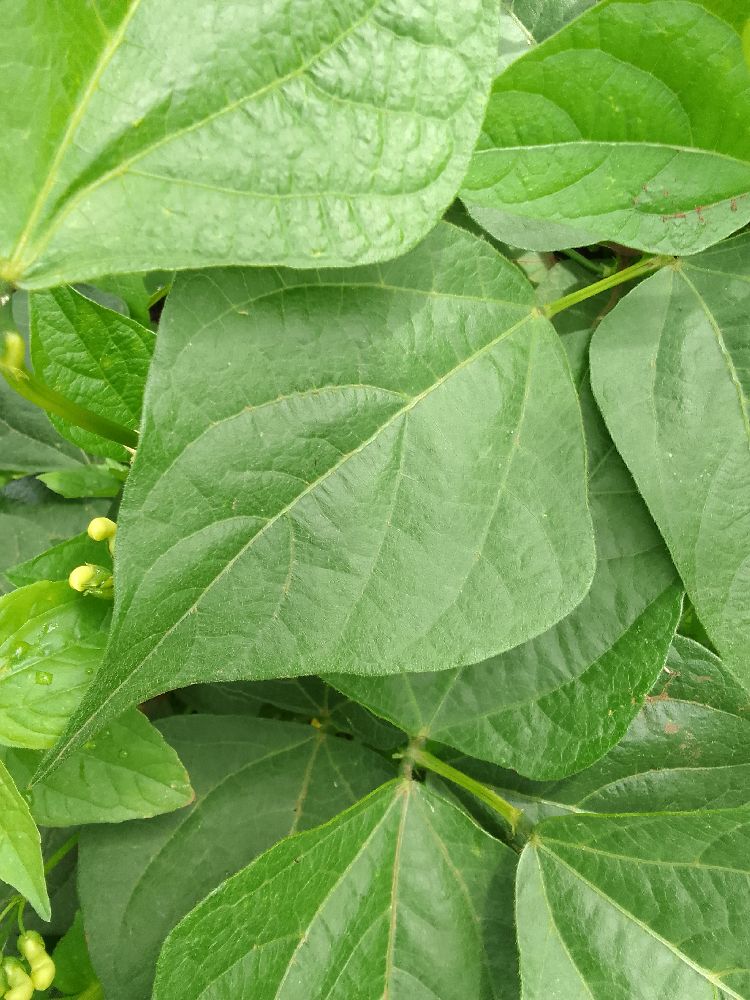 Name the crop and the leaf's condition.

common bean, healthy
